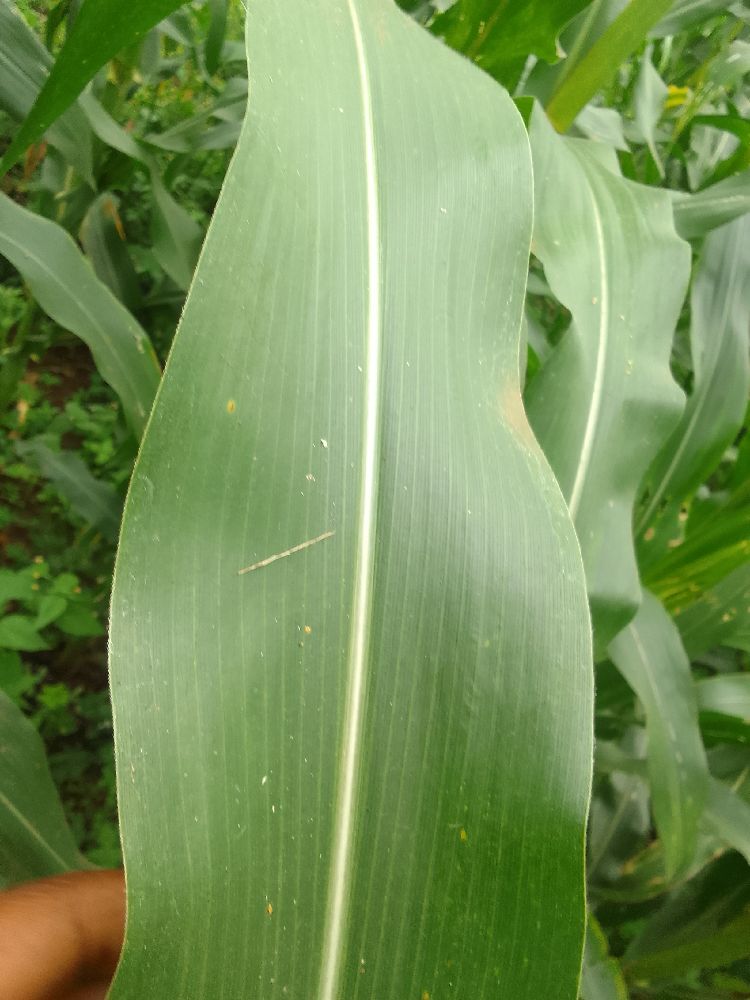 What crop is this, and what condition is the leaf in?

maize, healthy
